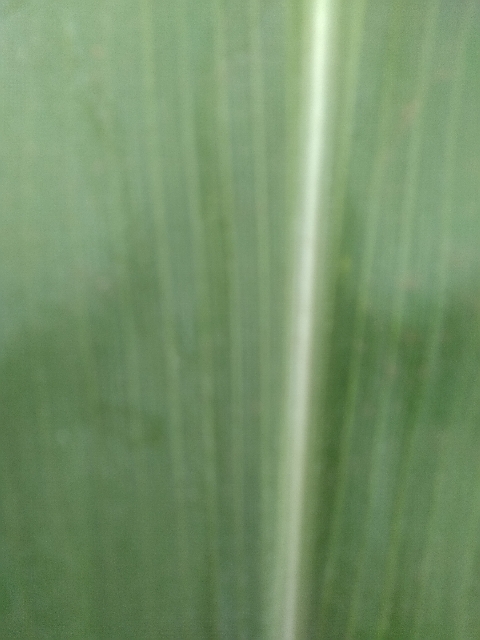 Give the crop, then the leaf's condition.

maize, healthy
